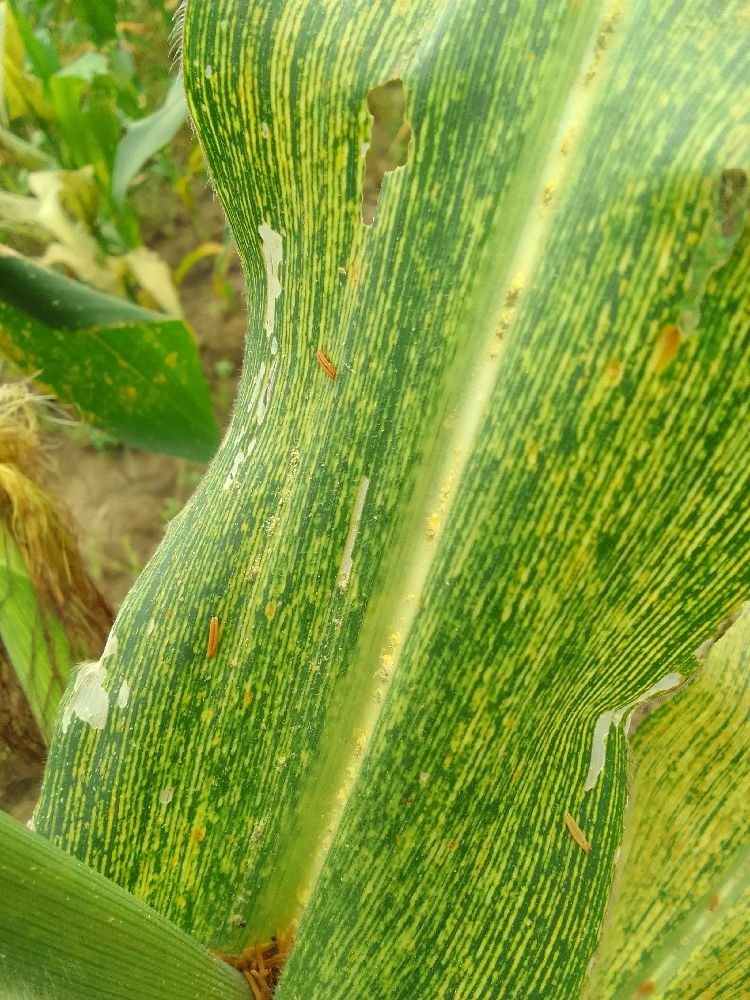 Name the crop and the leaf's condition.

maize, maize streak virus
